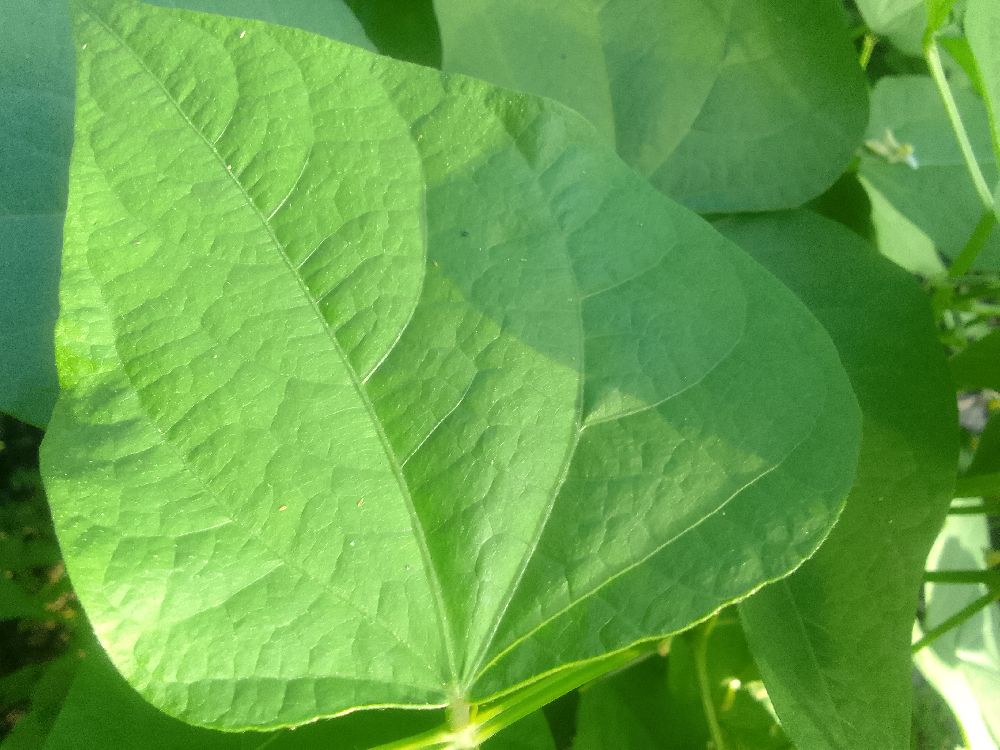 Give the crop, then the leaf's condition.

common bean, healthy
